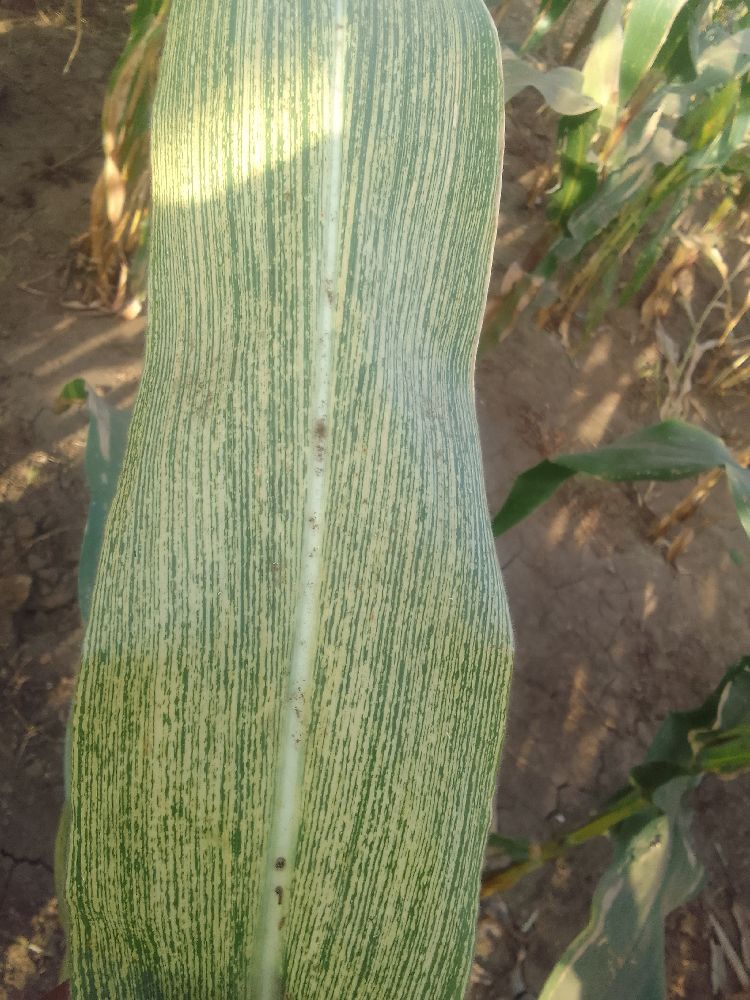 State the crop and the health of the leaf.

maize, maize streak virus
